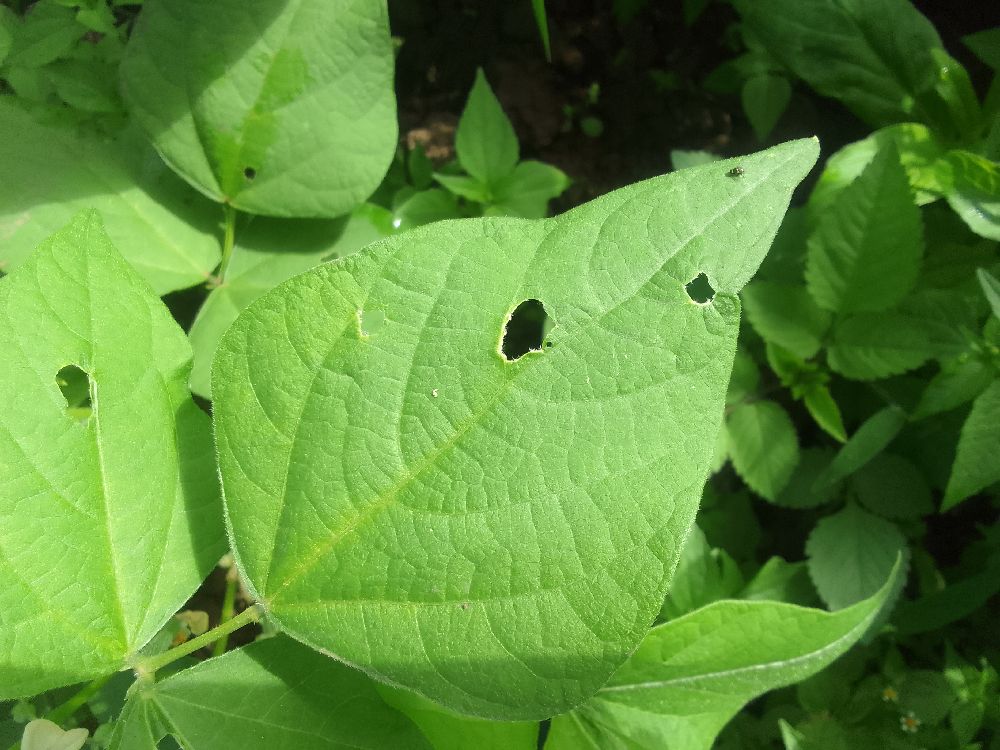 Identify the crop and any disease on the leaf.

common bean, healthy
